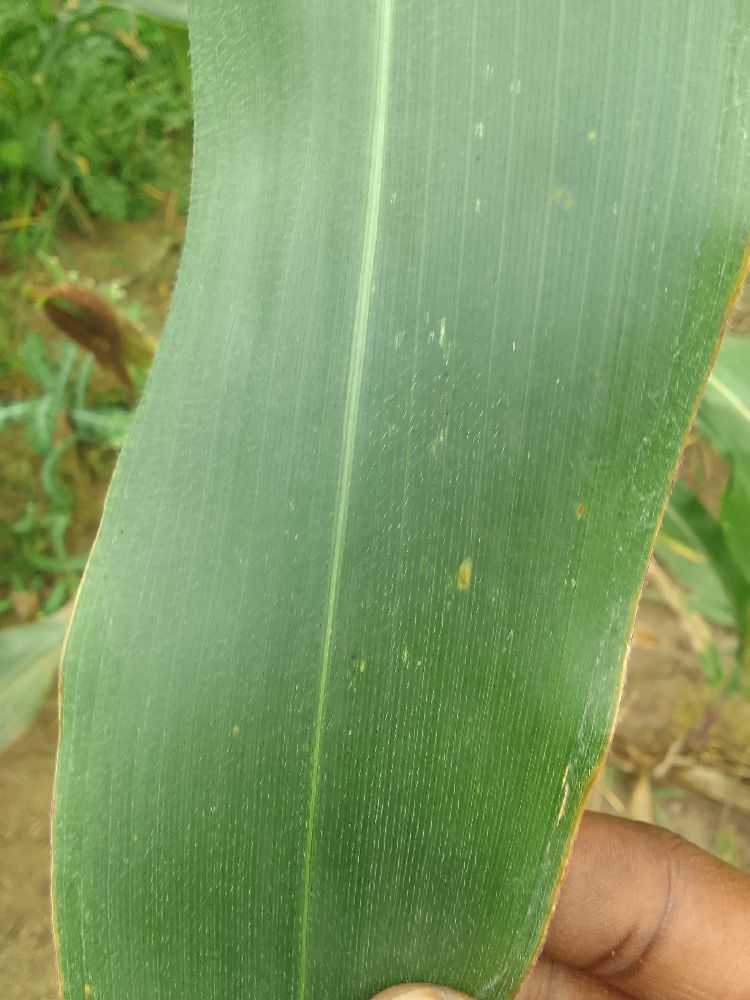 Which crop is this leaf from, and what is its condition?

maize, healthy
